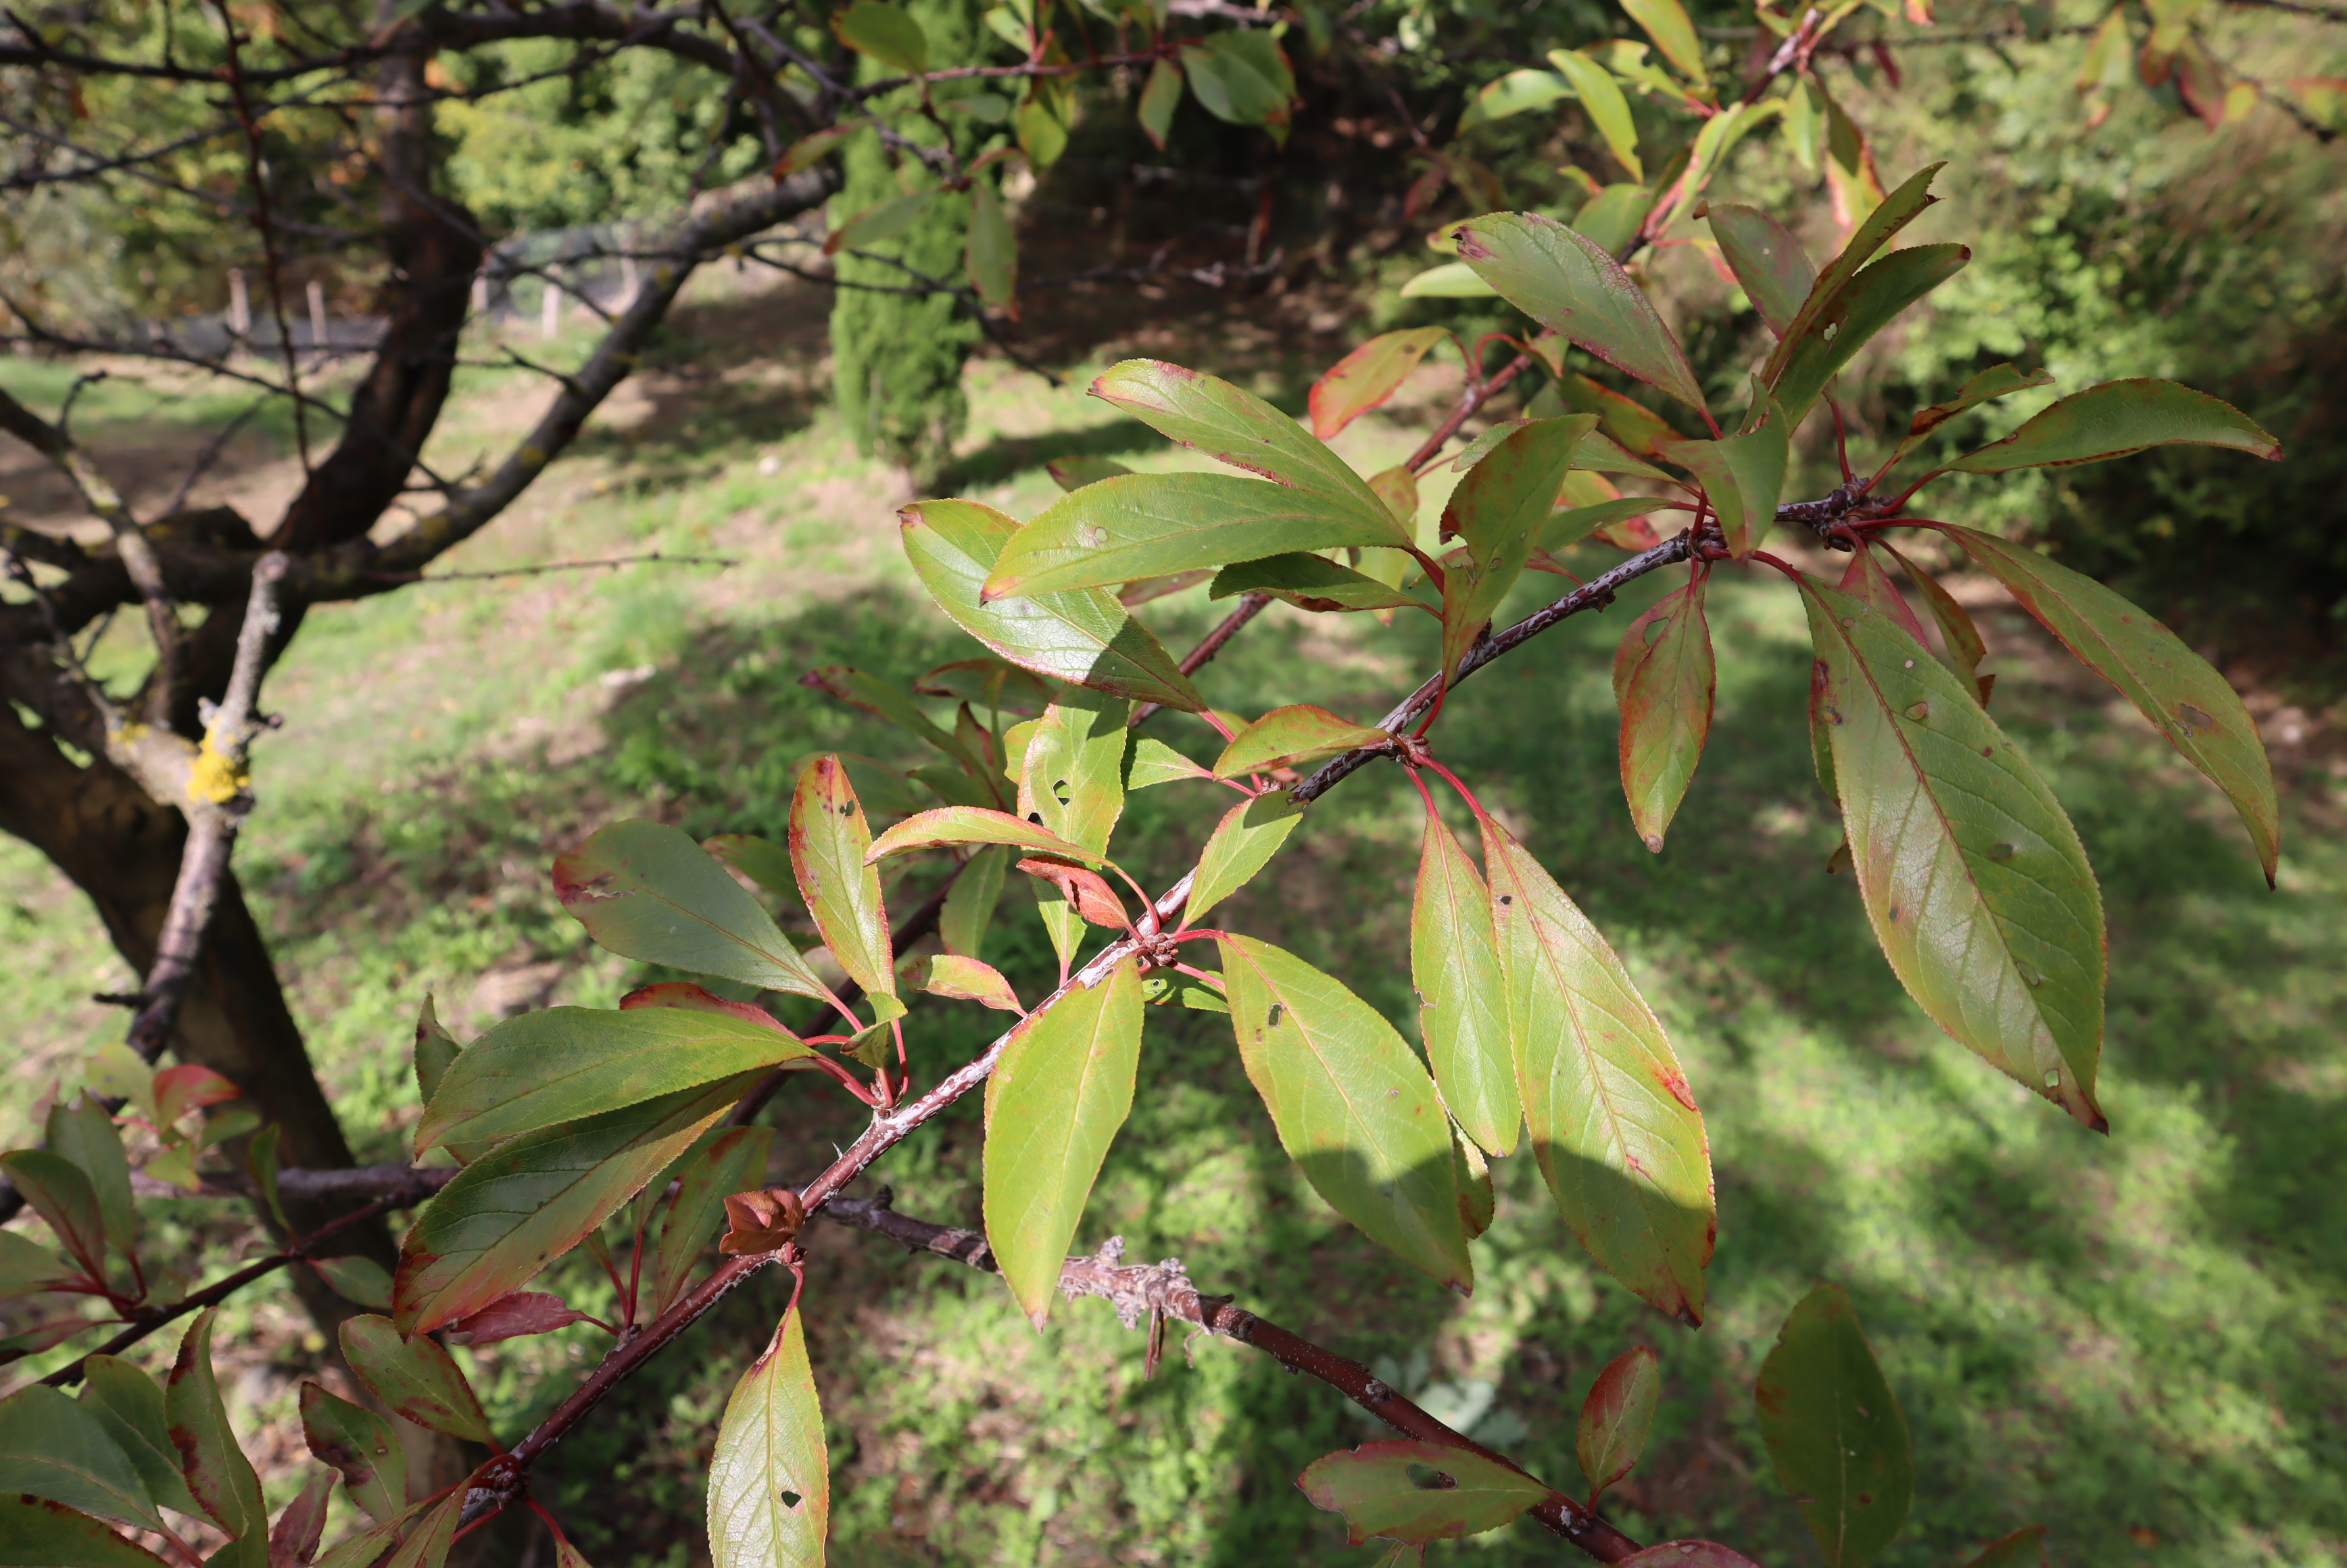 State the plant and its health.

plum, shot hole disease
